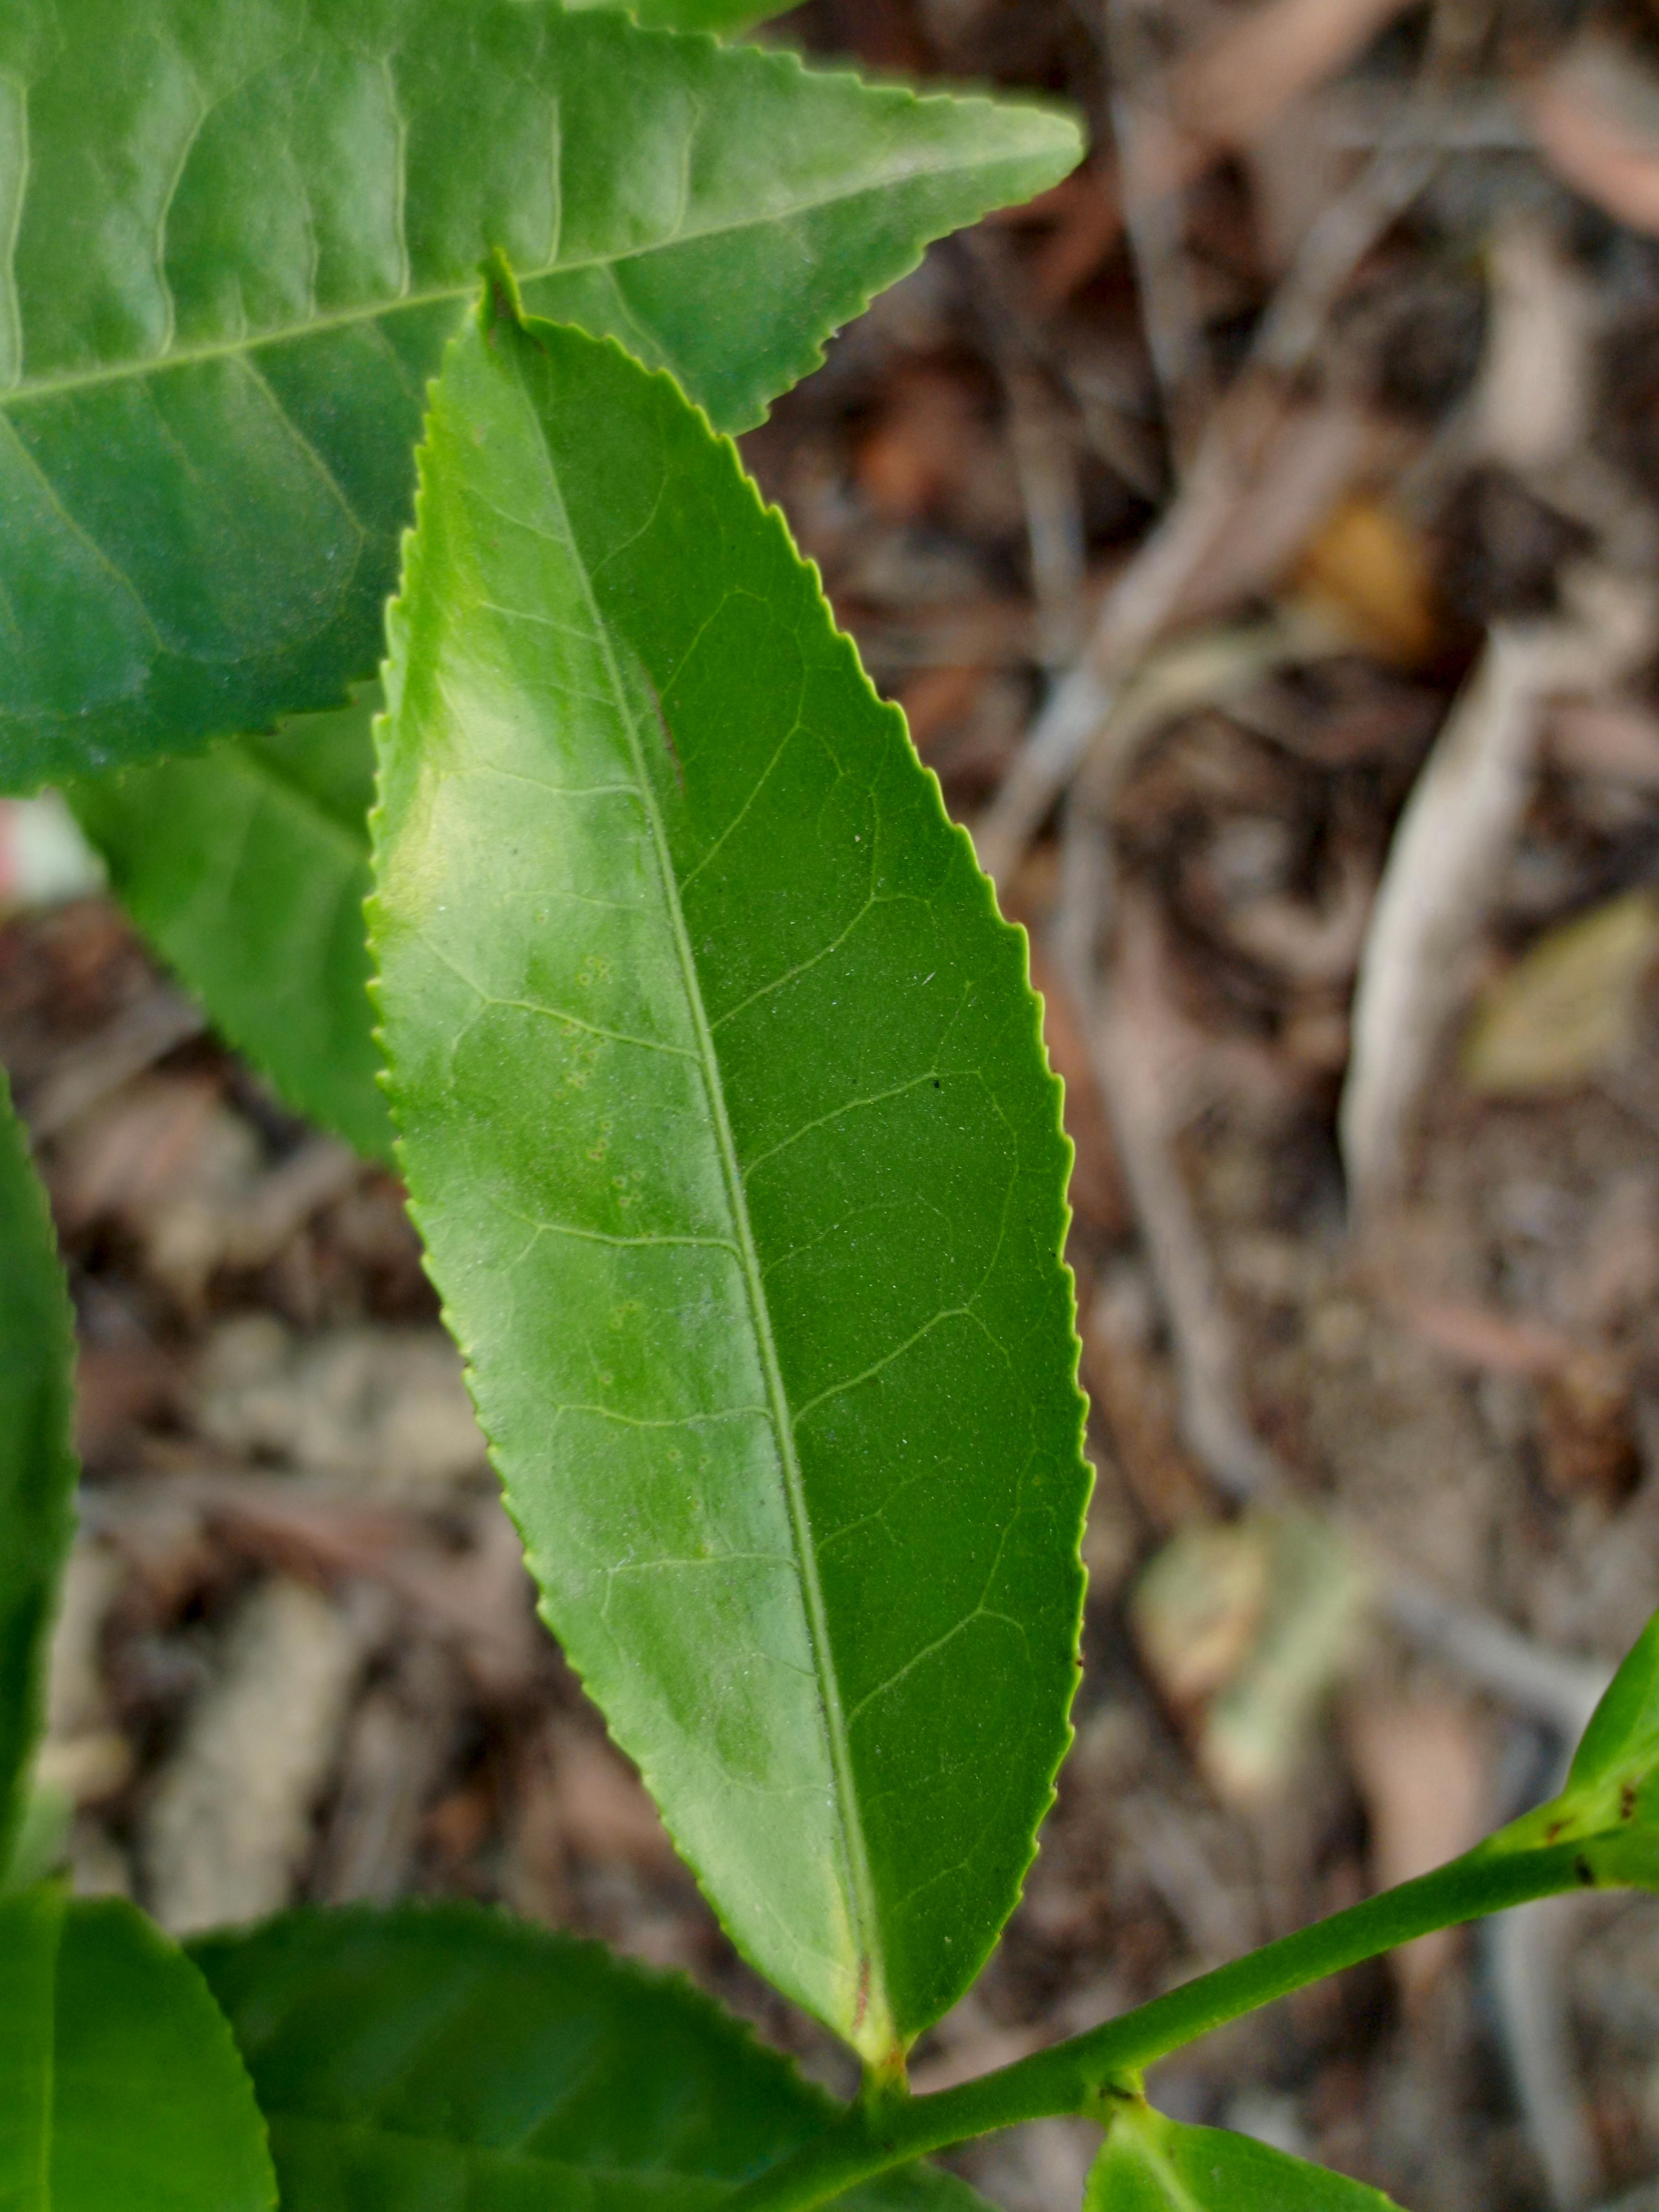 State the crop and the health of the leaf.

tea, healthy leaf
